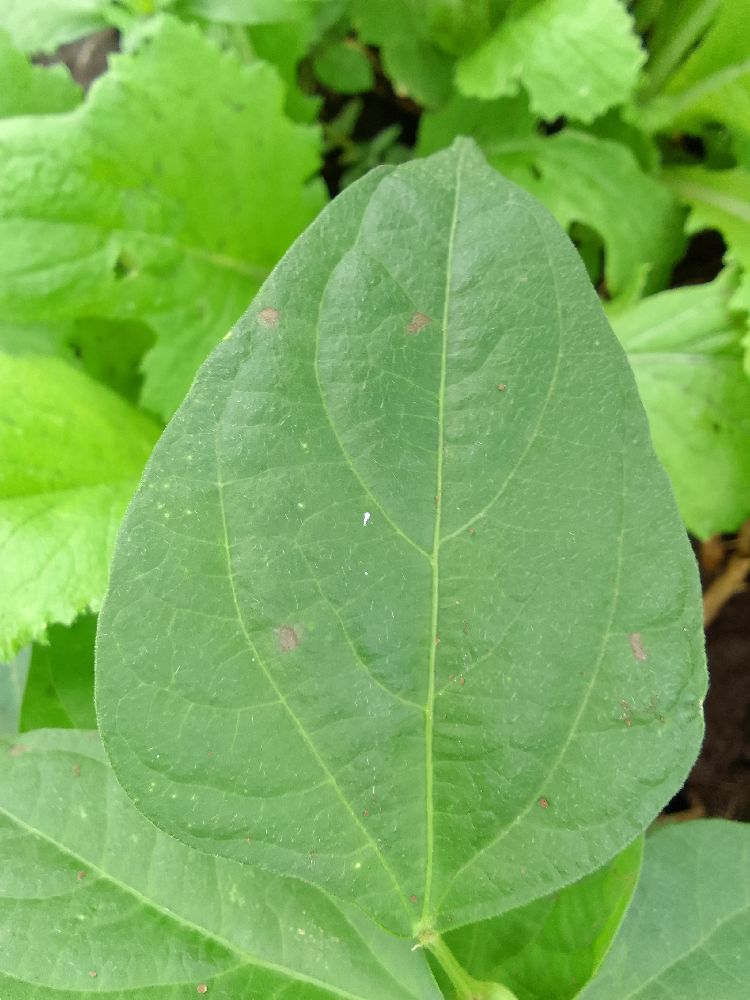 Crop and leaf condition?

common bean, healthy
